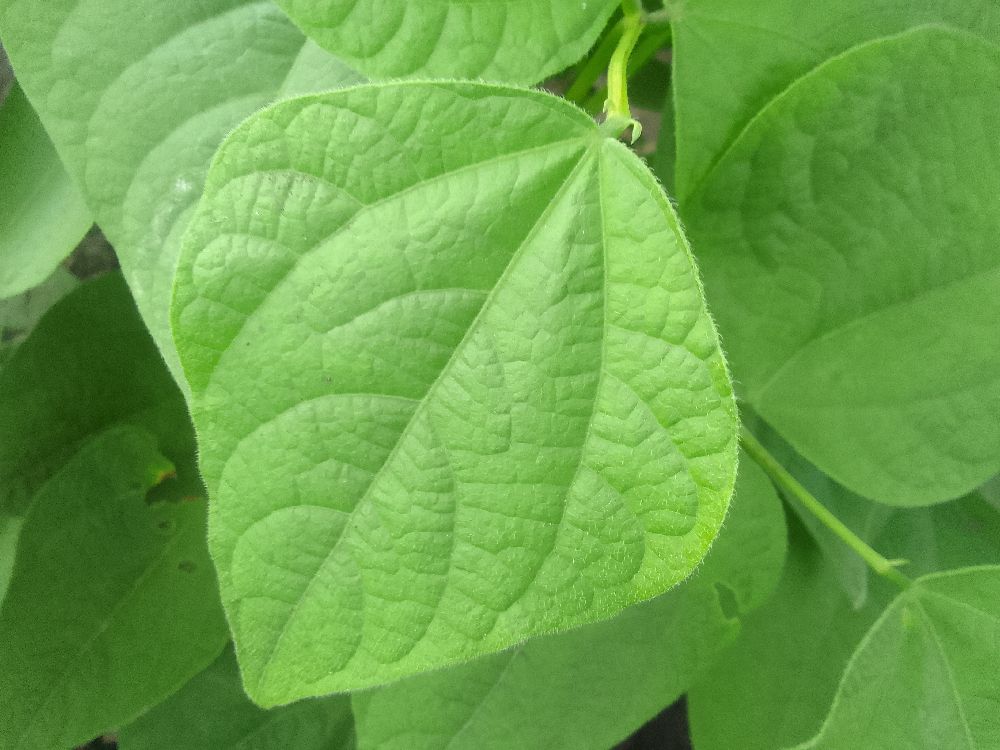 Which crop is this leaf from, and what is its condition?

common bean, healthy
